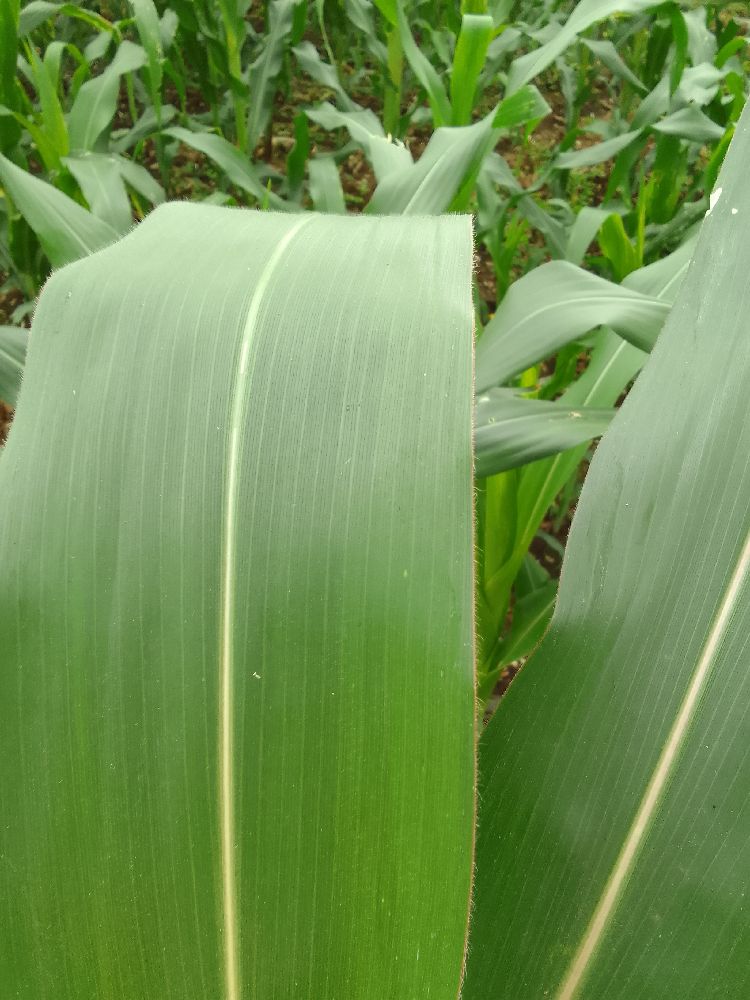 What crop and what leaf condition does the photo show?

maize, healthy
